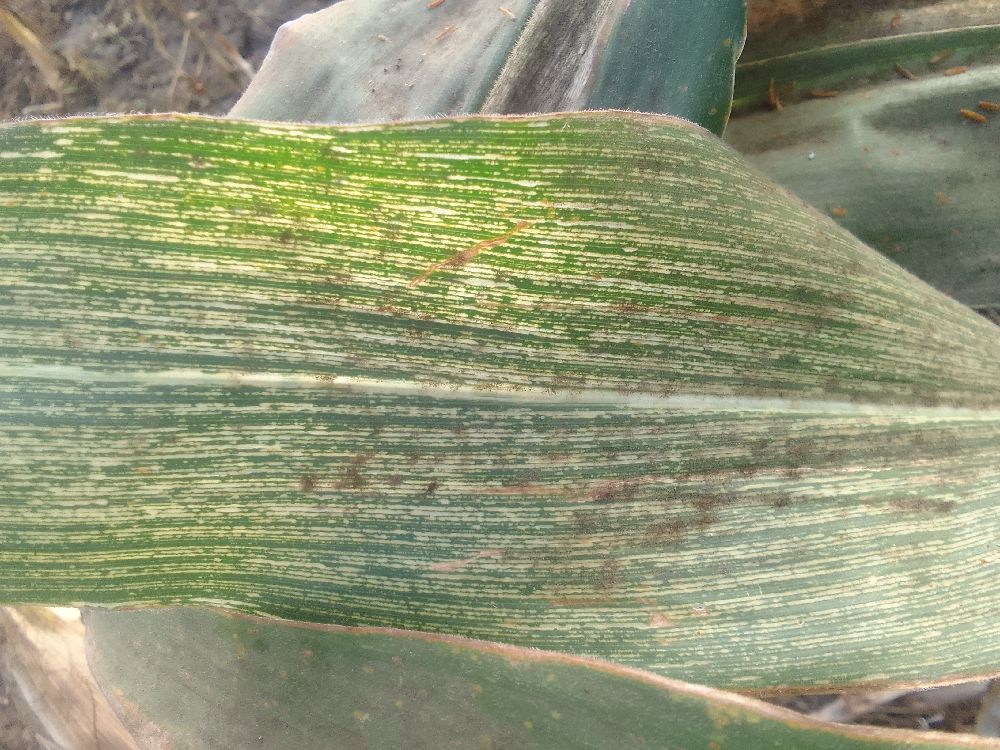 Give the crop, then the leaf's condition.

maize, maize streak virus
